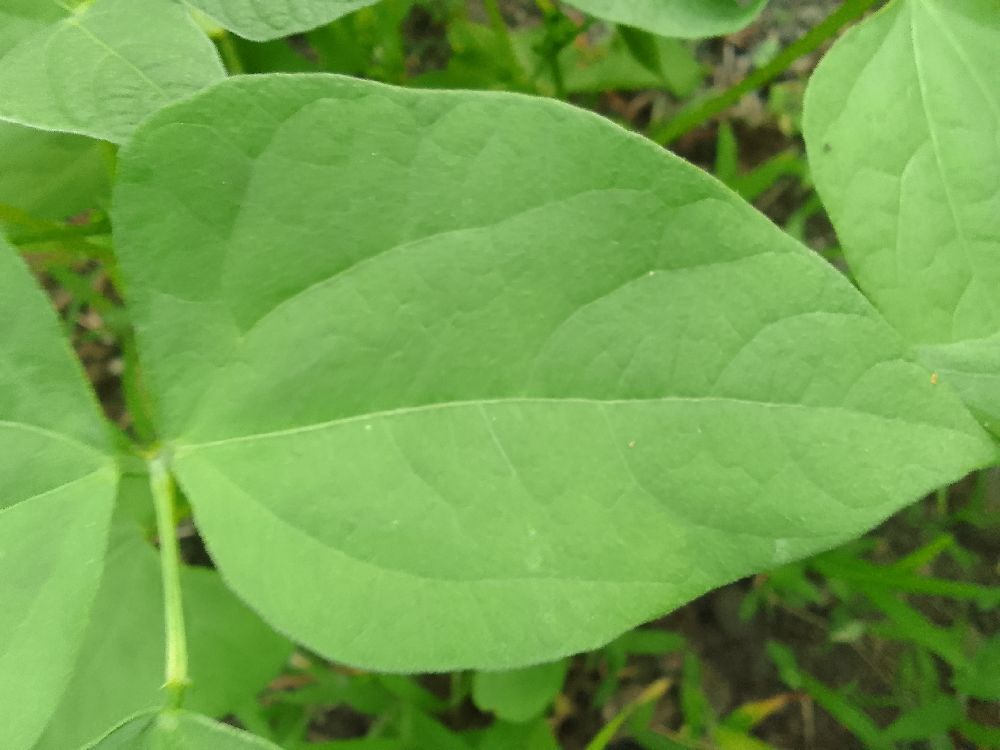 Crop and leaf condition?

common bean, healthy
